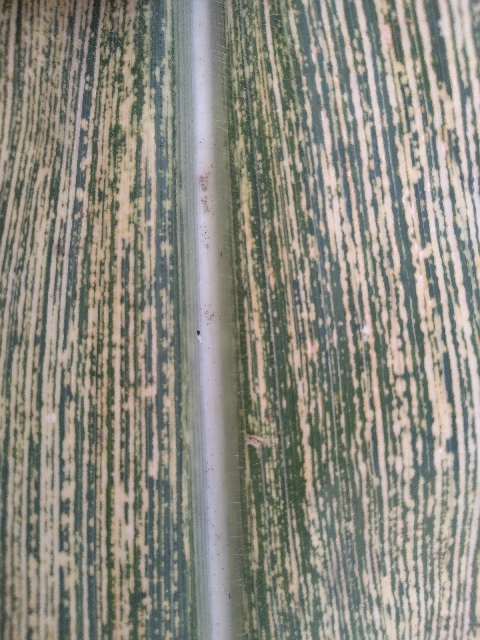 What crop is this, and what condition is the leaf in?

maize, maize streak virus
